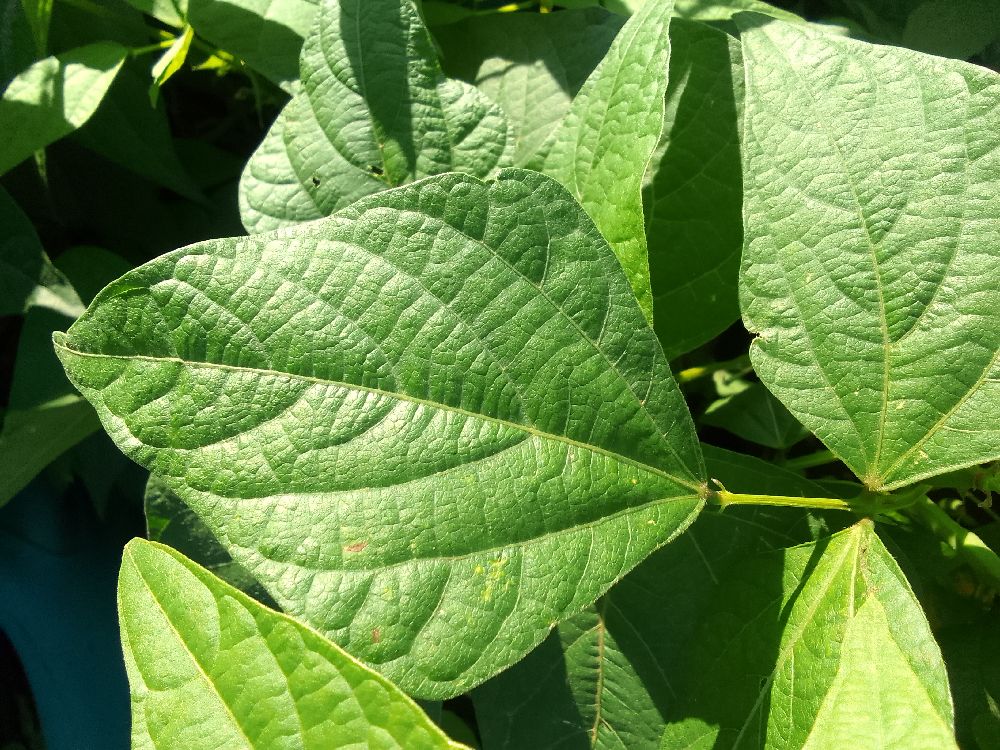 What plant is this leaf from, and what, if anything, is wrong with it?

common bean, healthy
